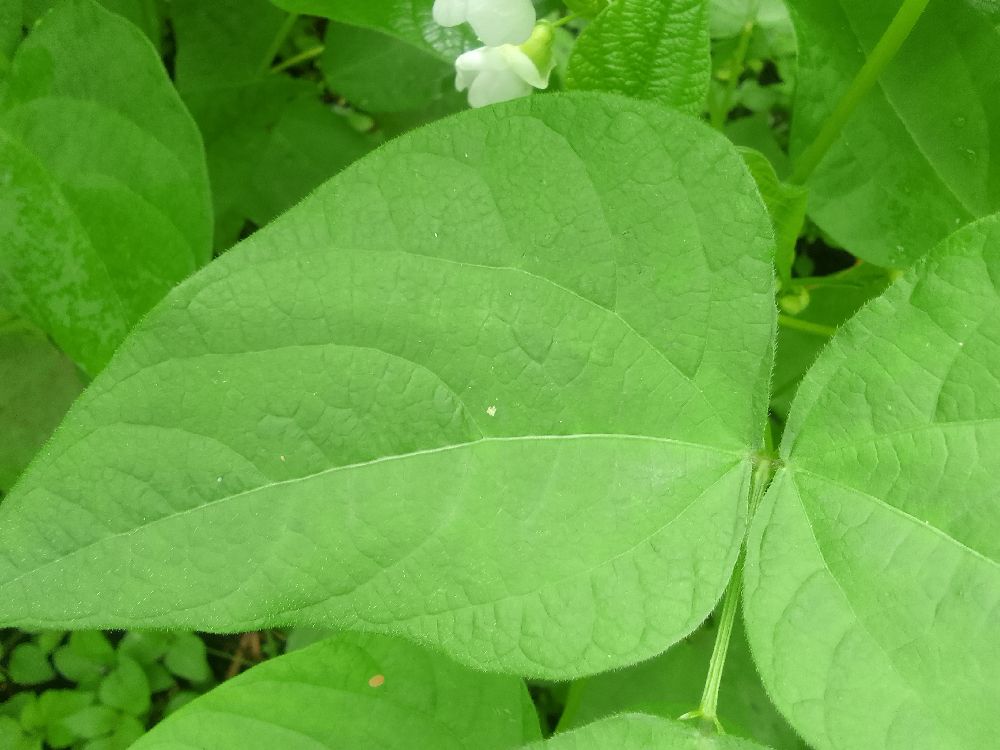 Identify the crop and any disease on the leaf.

common bean, healthy
